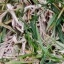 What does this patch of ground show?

grass
